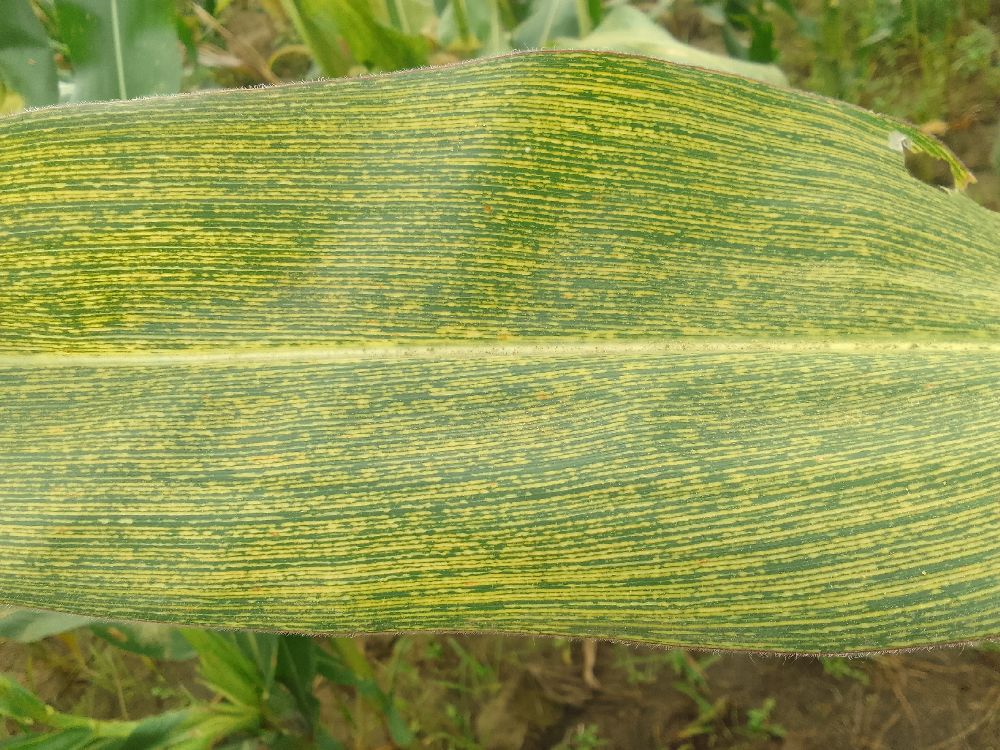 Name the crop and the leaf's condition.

maize, maize streak virus
